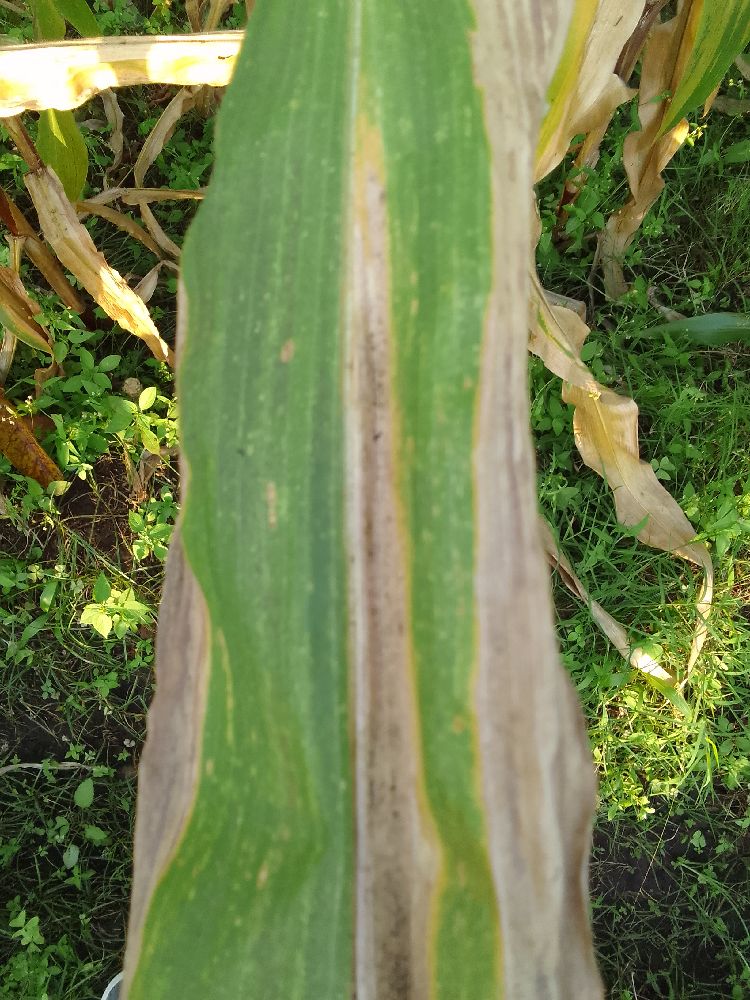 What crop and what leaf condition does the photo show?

maize, maize lethal necrosis
